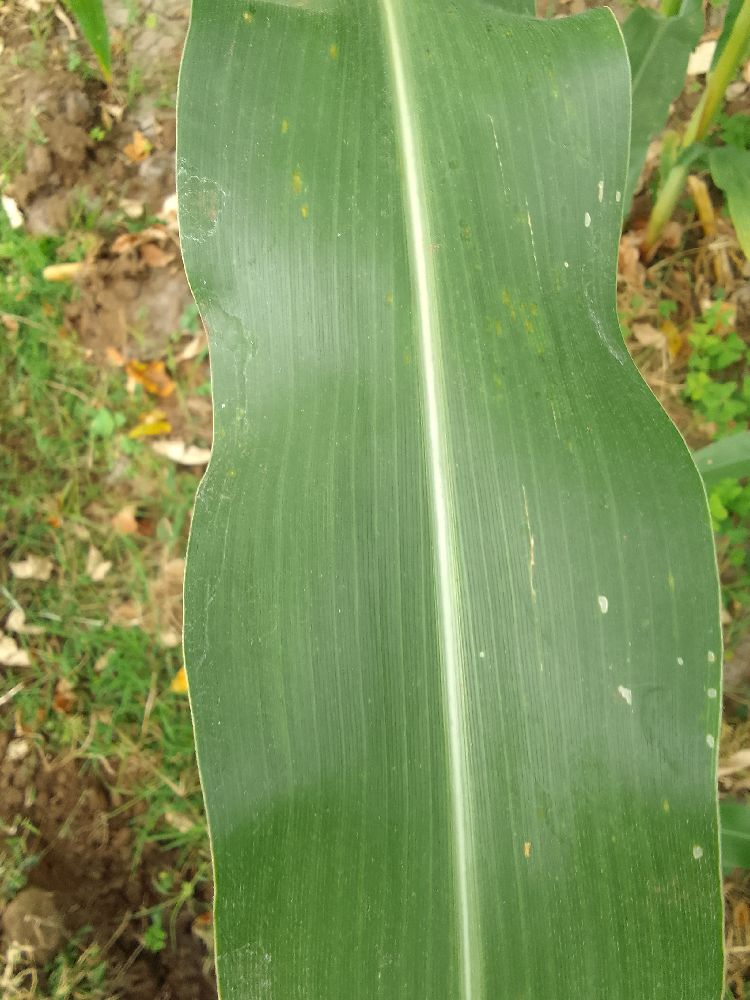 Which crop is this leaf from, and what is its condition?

maize, healthy
